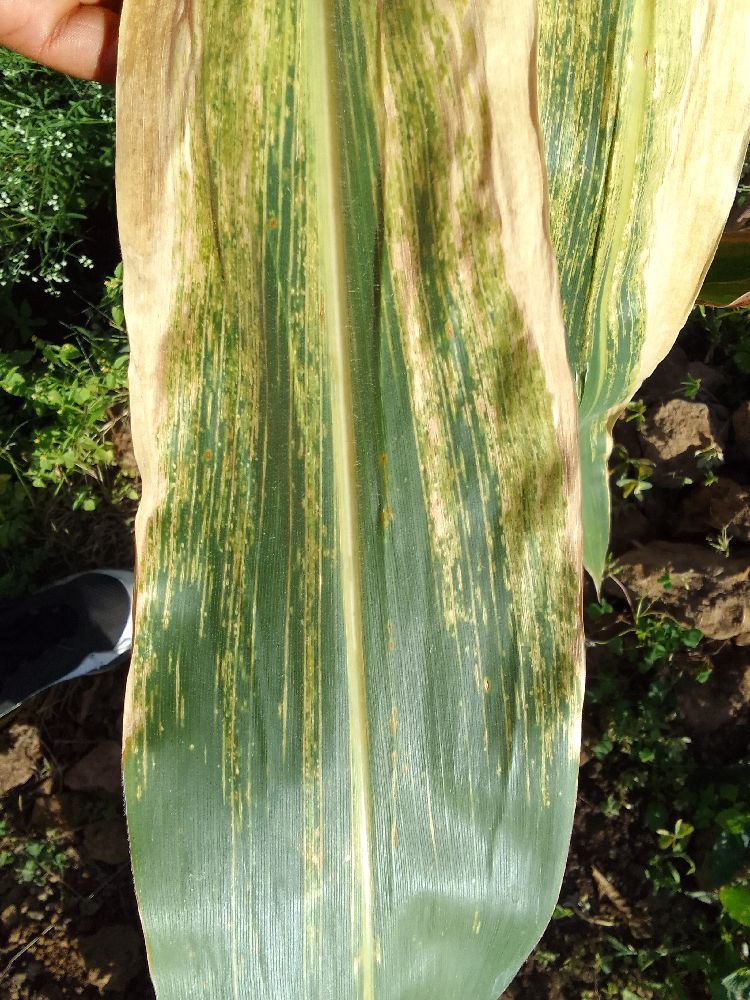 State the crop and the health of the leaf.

maize, maize lethal necrosis
